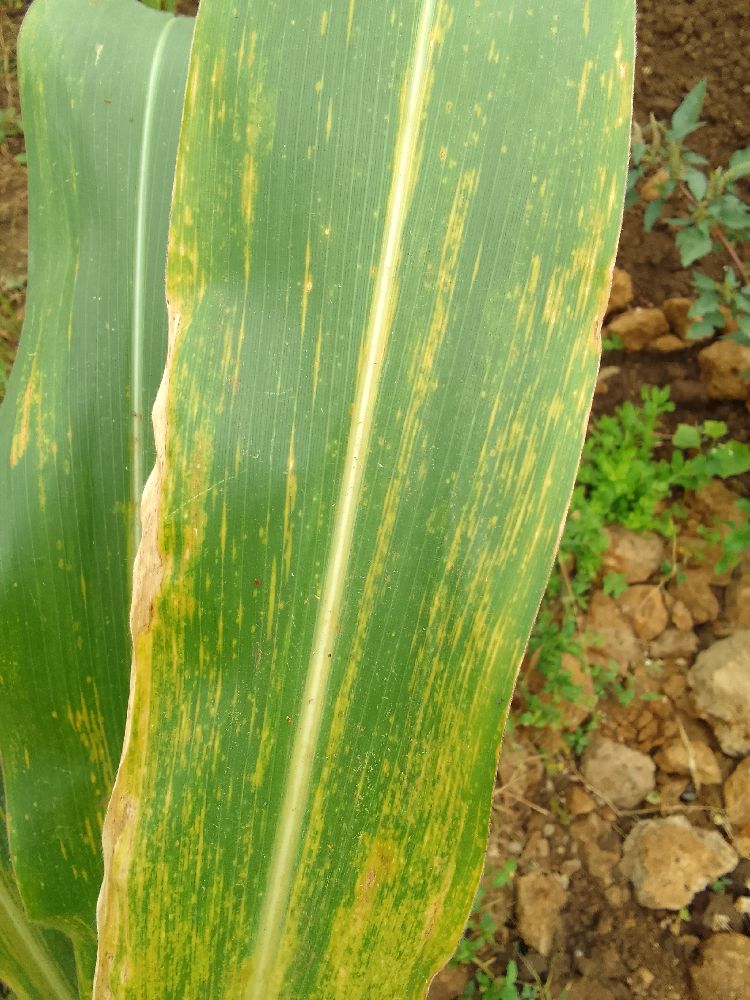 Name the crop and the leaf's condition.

maize, maize lethal necrosis
